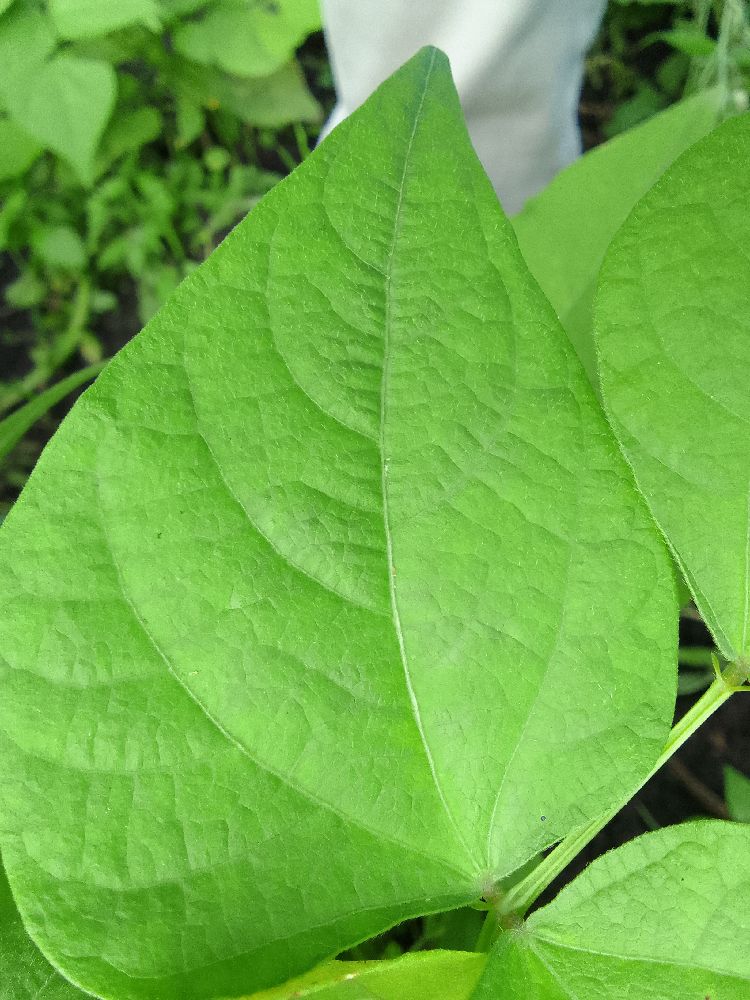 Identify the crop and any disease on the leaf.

common bean, healthy
